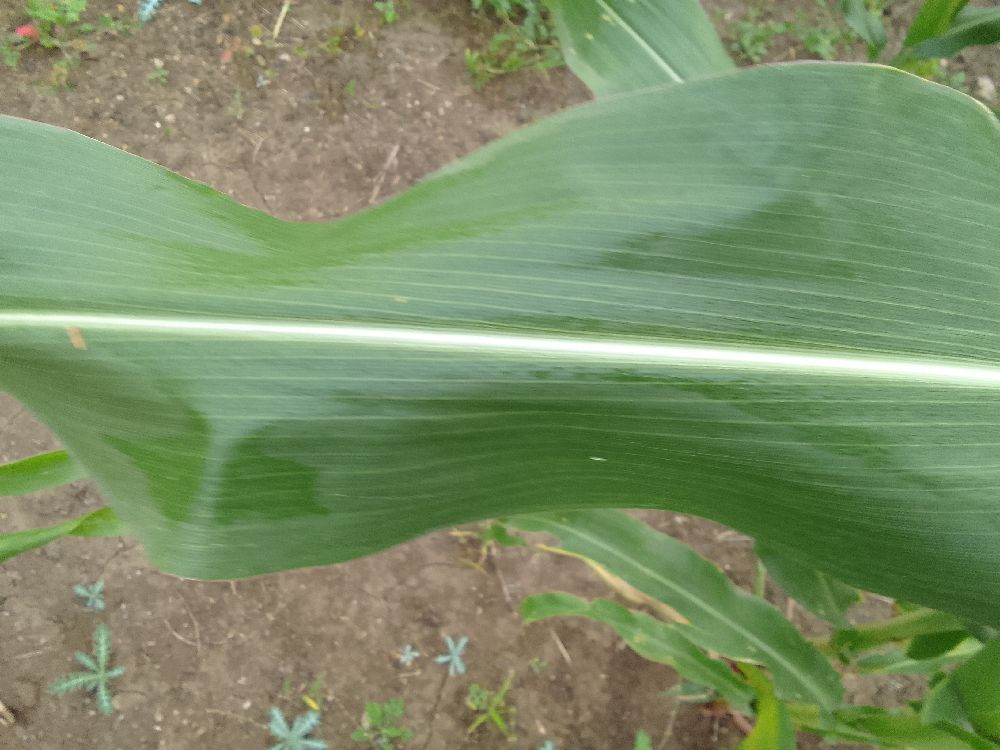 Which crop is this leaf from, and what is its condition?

maize, healthy
